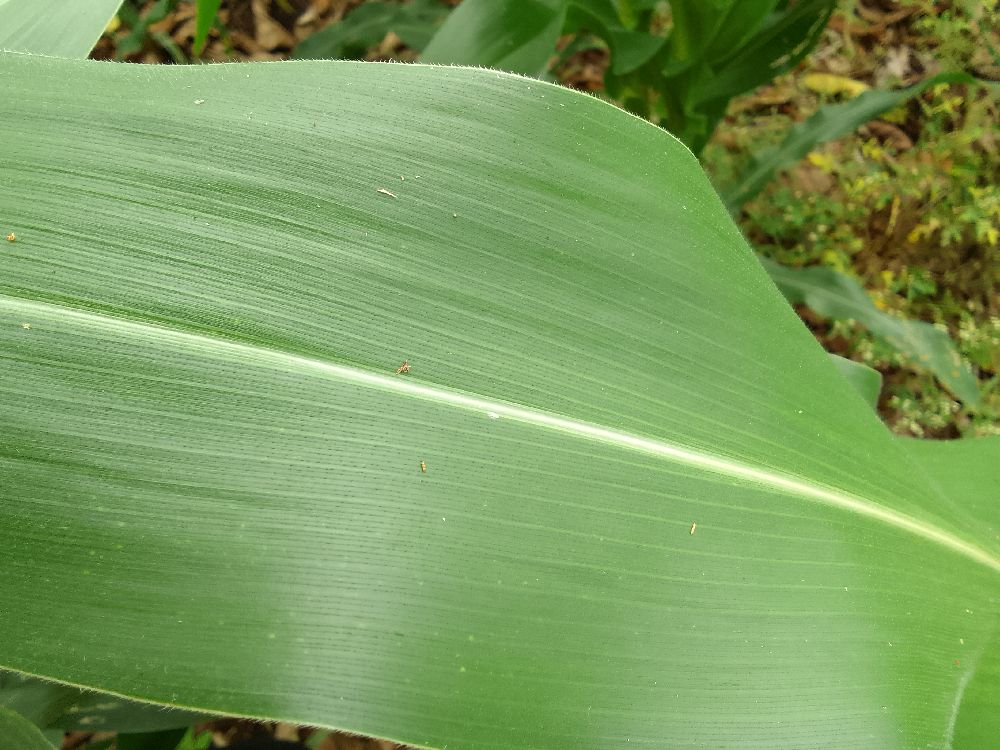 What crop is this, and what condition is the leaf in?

maize, healthy
